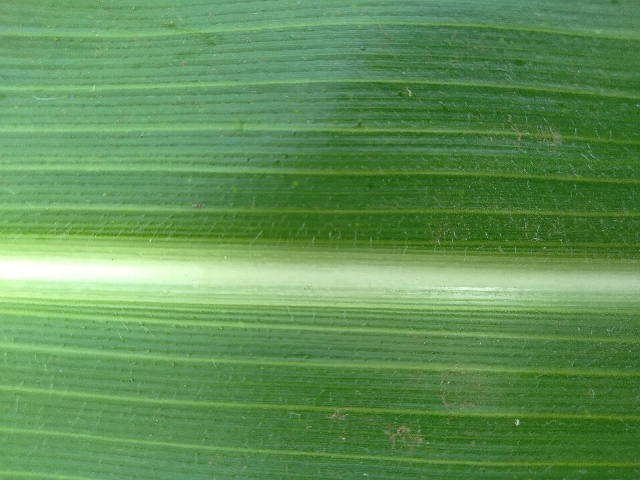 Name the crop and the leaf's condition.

maize, healthy
